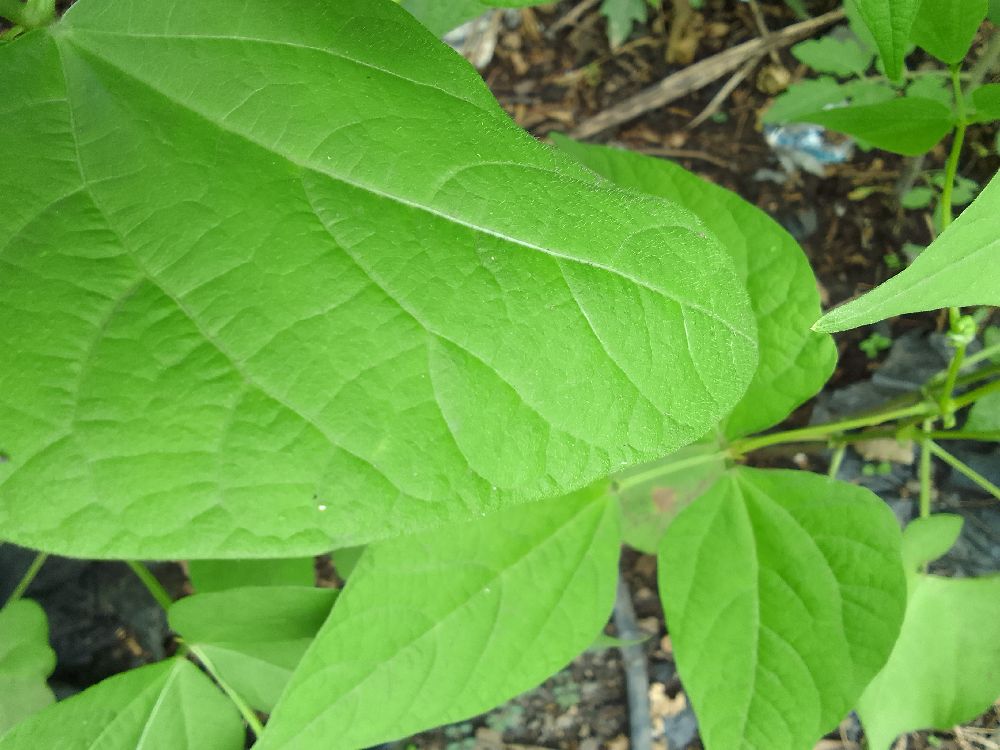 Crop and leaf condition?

common bean, healthy
